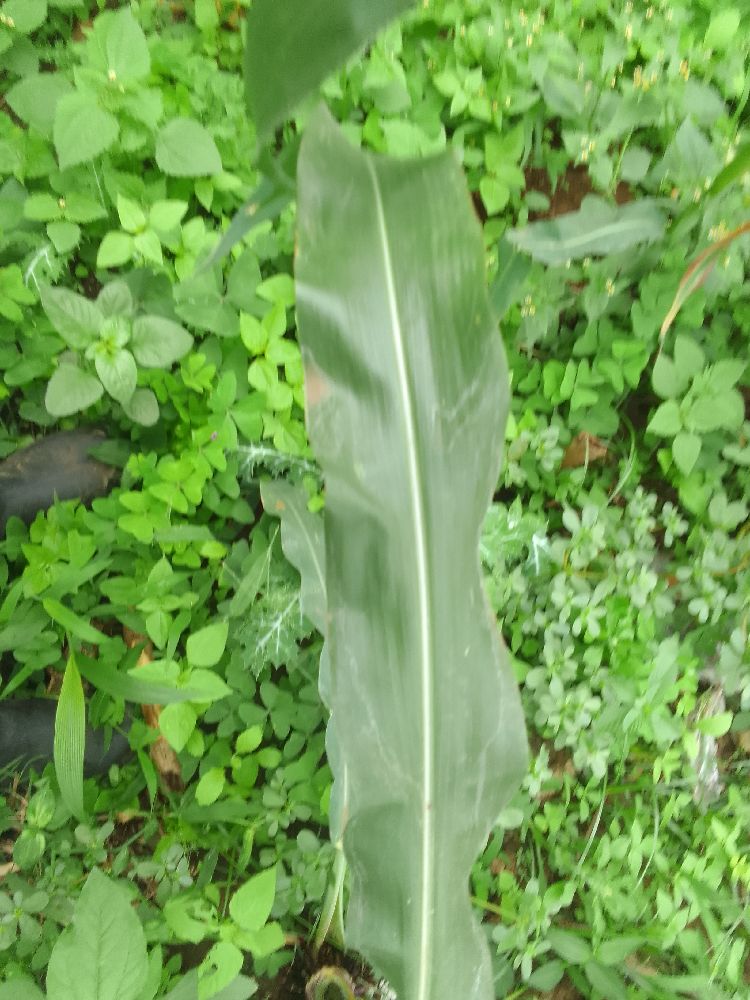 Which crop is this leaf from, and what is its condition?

maize, healthy
